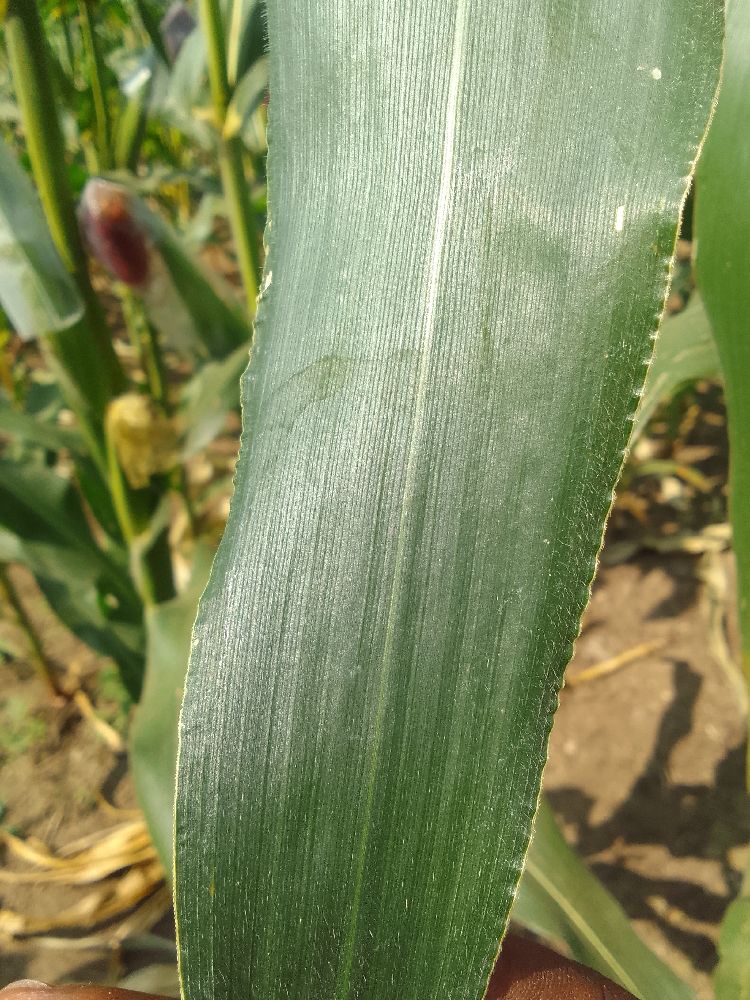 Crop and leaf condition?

maize, healthy
